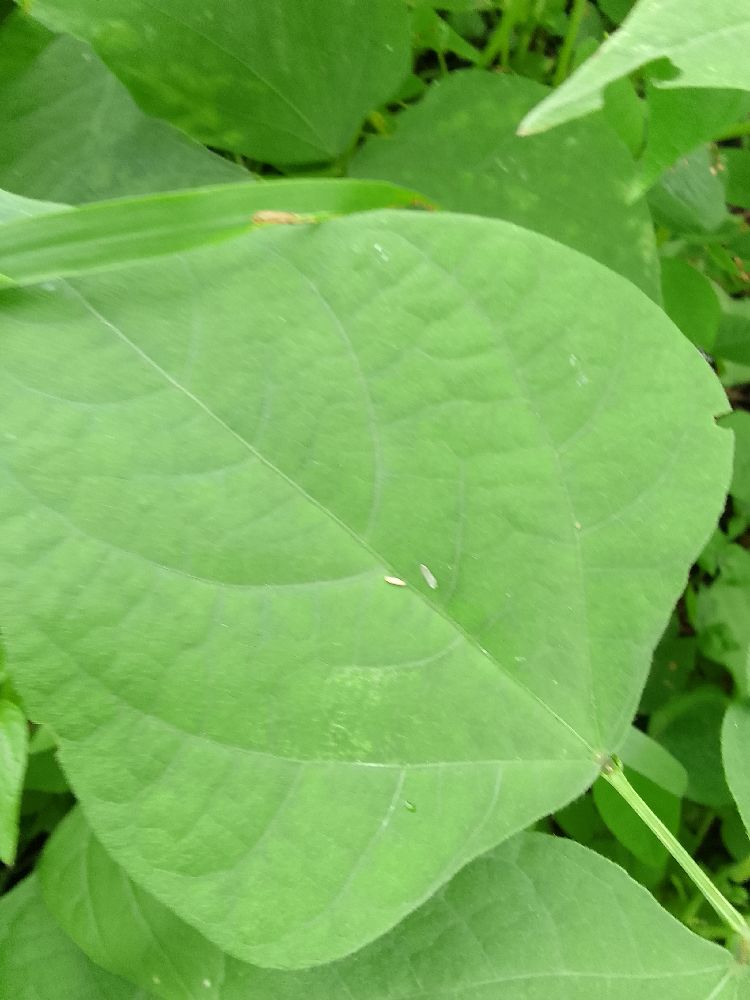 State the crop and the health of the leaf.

common bean, healthy
